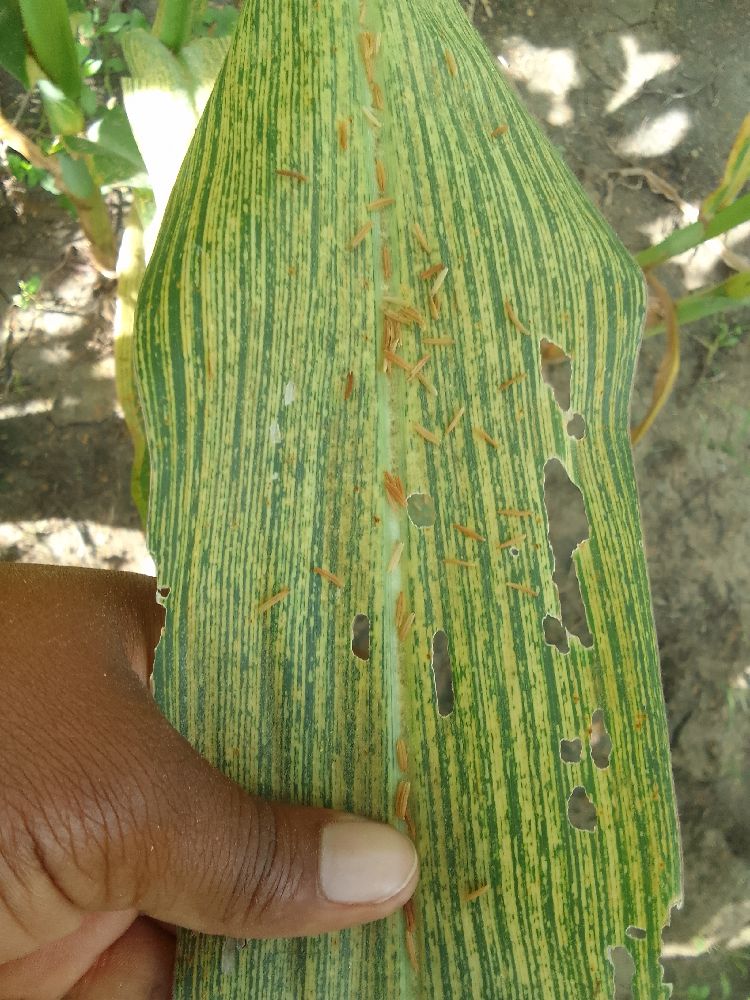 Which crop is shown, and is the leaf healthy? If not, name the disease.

maize, maize streak virus
